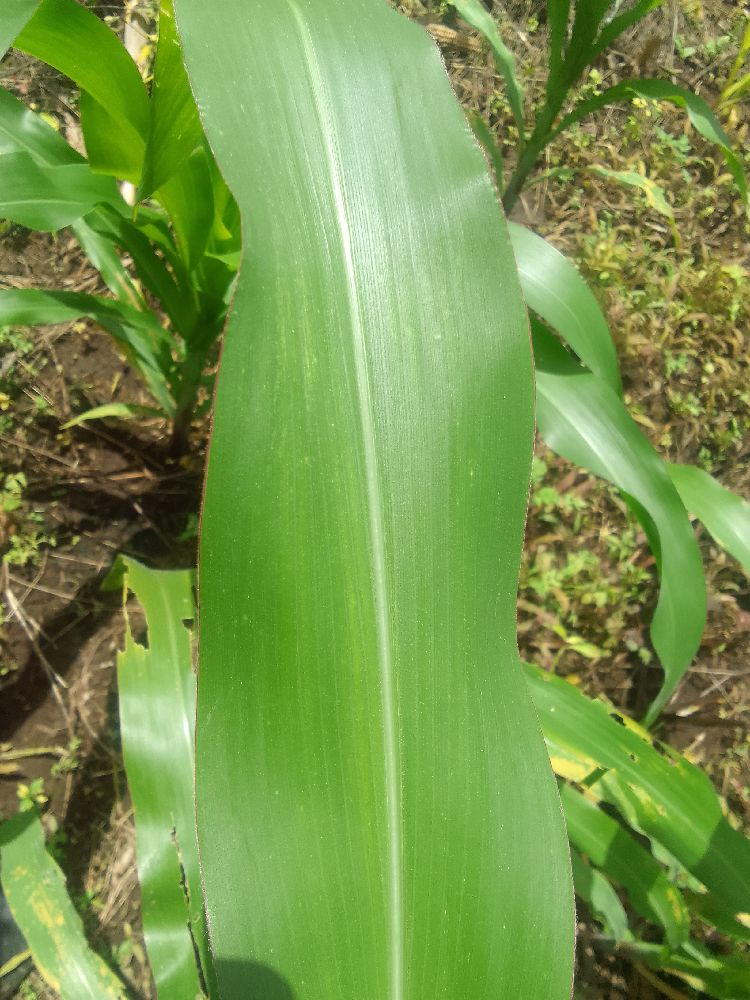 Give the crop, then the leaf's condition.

maize, healthy
